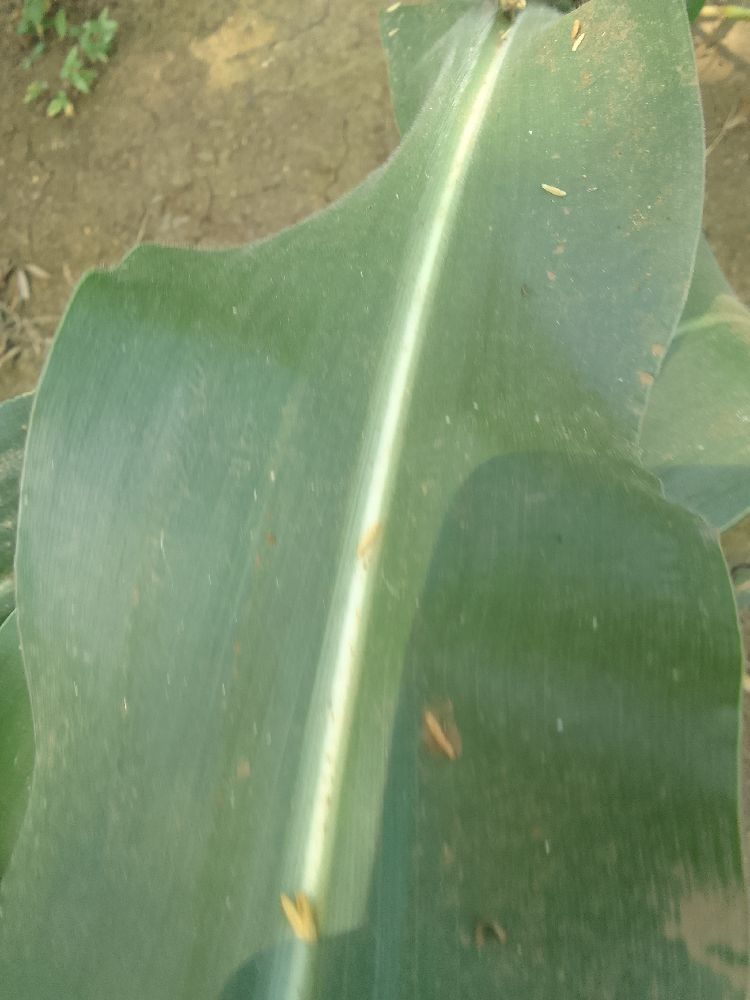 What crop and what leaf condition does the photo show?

maize, healthy
